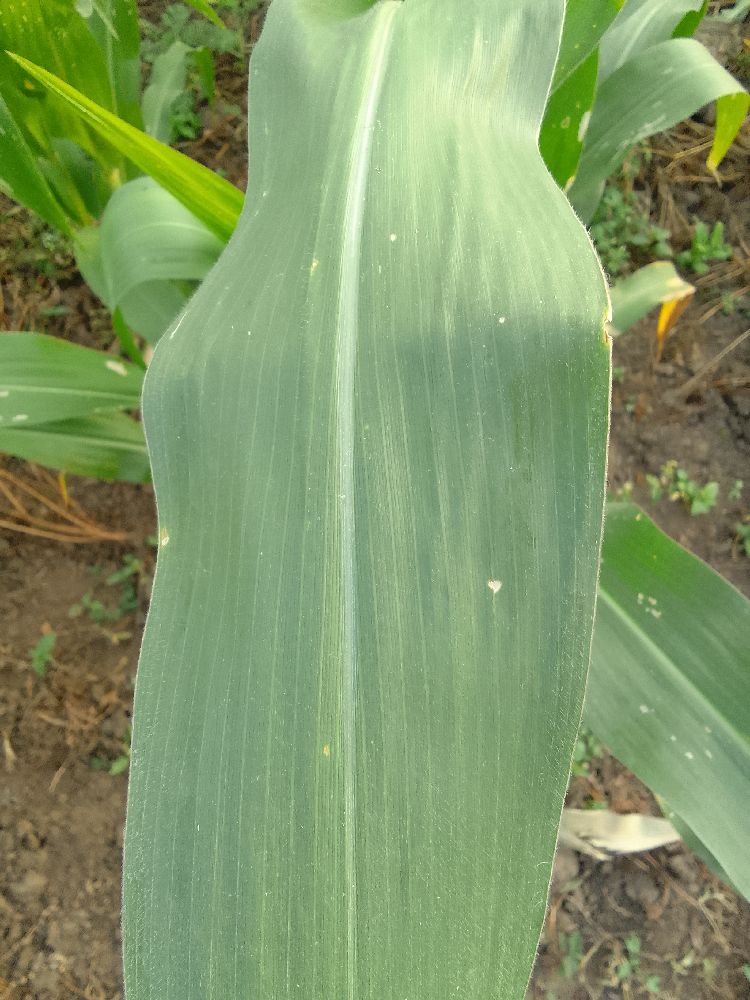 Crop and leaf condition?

maize, healthy
